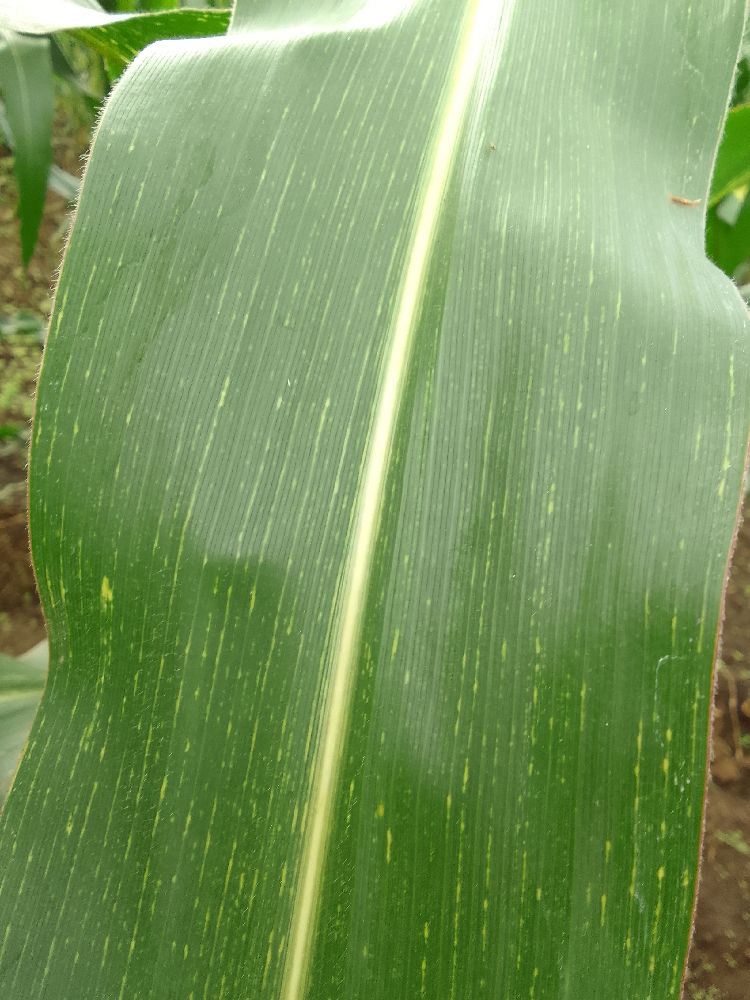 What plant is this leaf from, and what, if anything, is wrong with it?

maize, maize streak virus
